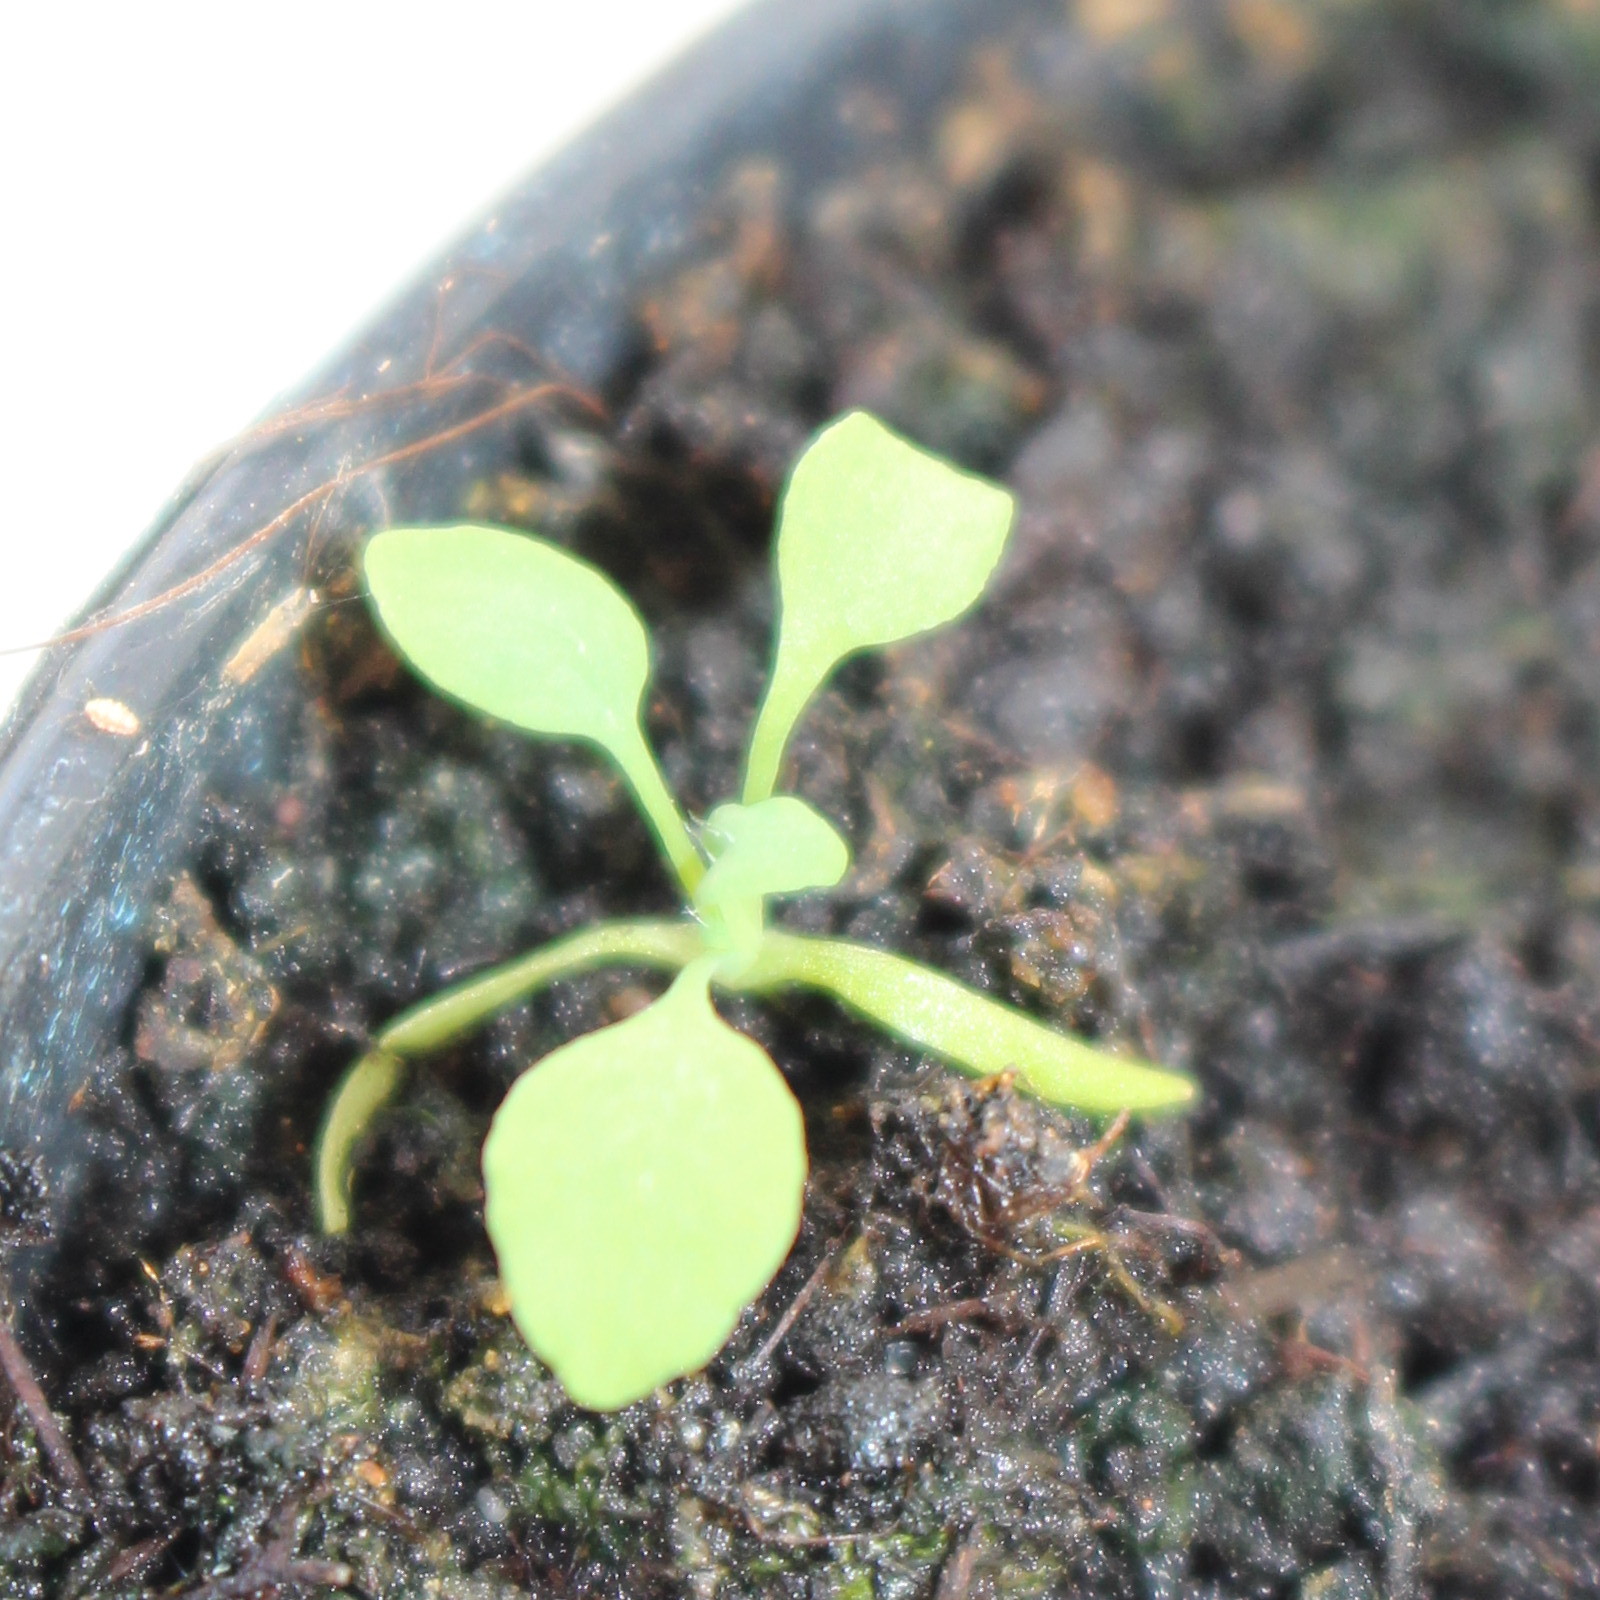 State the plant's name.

Papaver rhoeas
